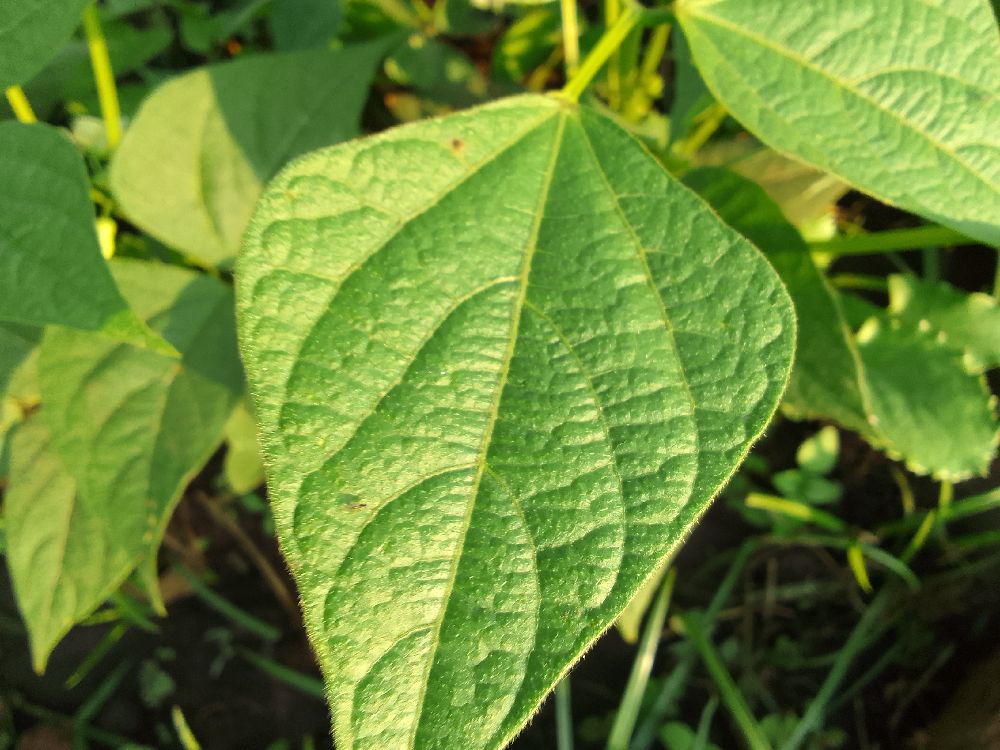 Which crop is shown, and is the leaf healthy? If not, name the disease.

common bean, healthy
